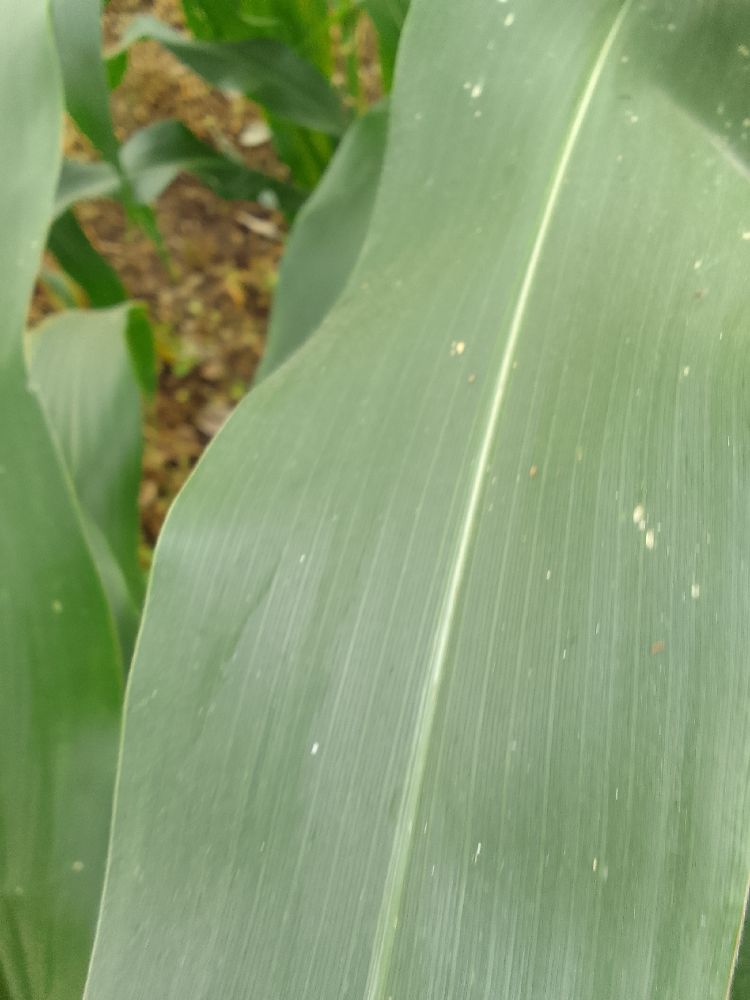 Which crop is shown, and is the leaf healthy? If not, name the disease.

maize, healthy
